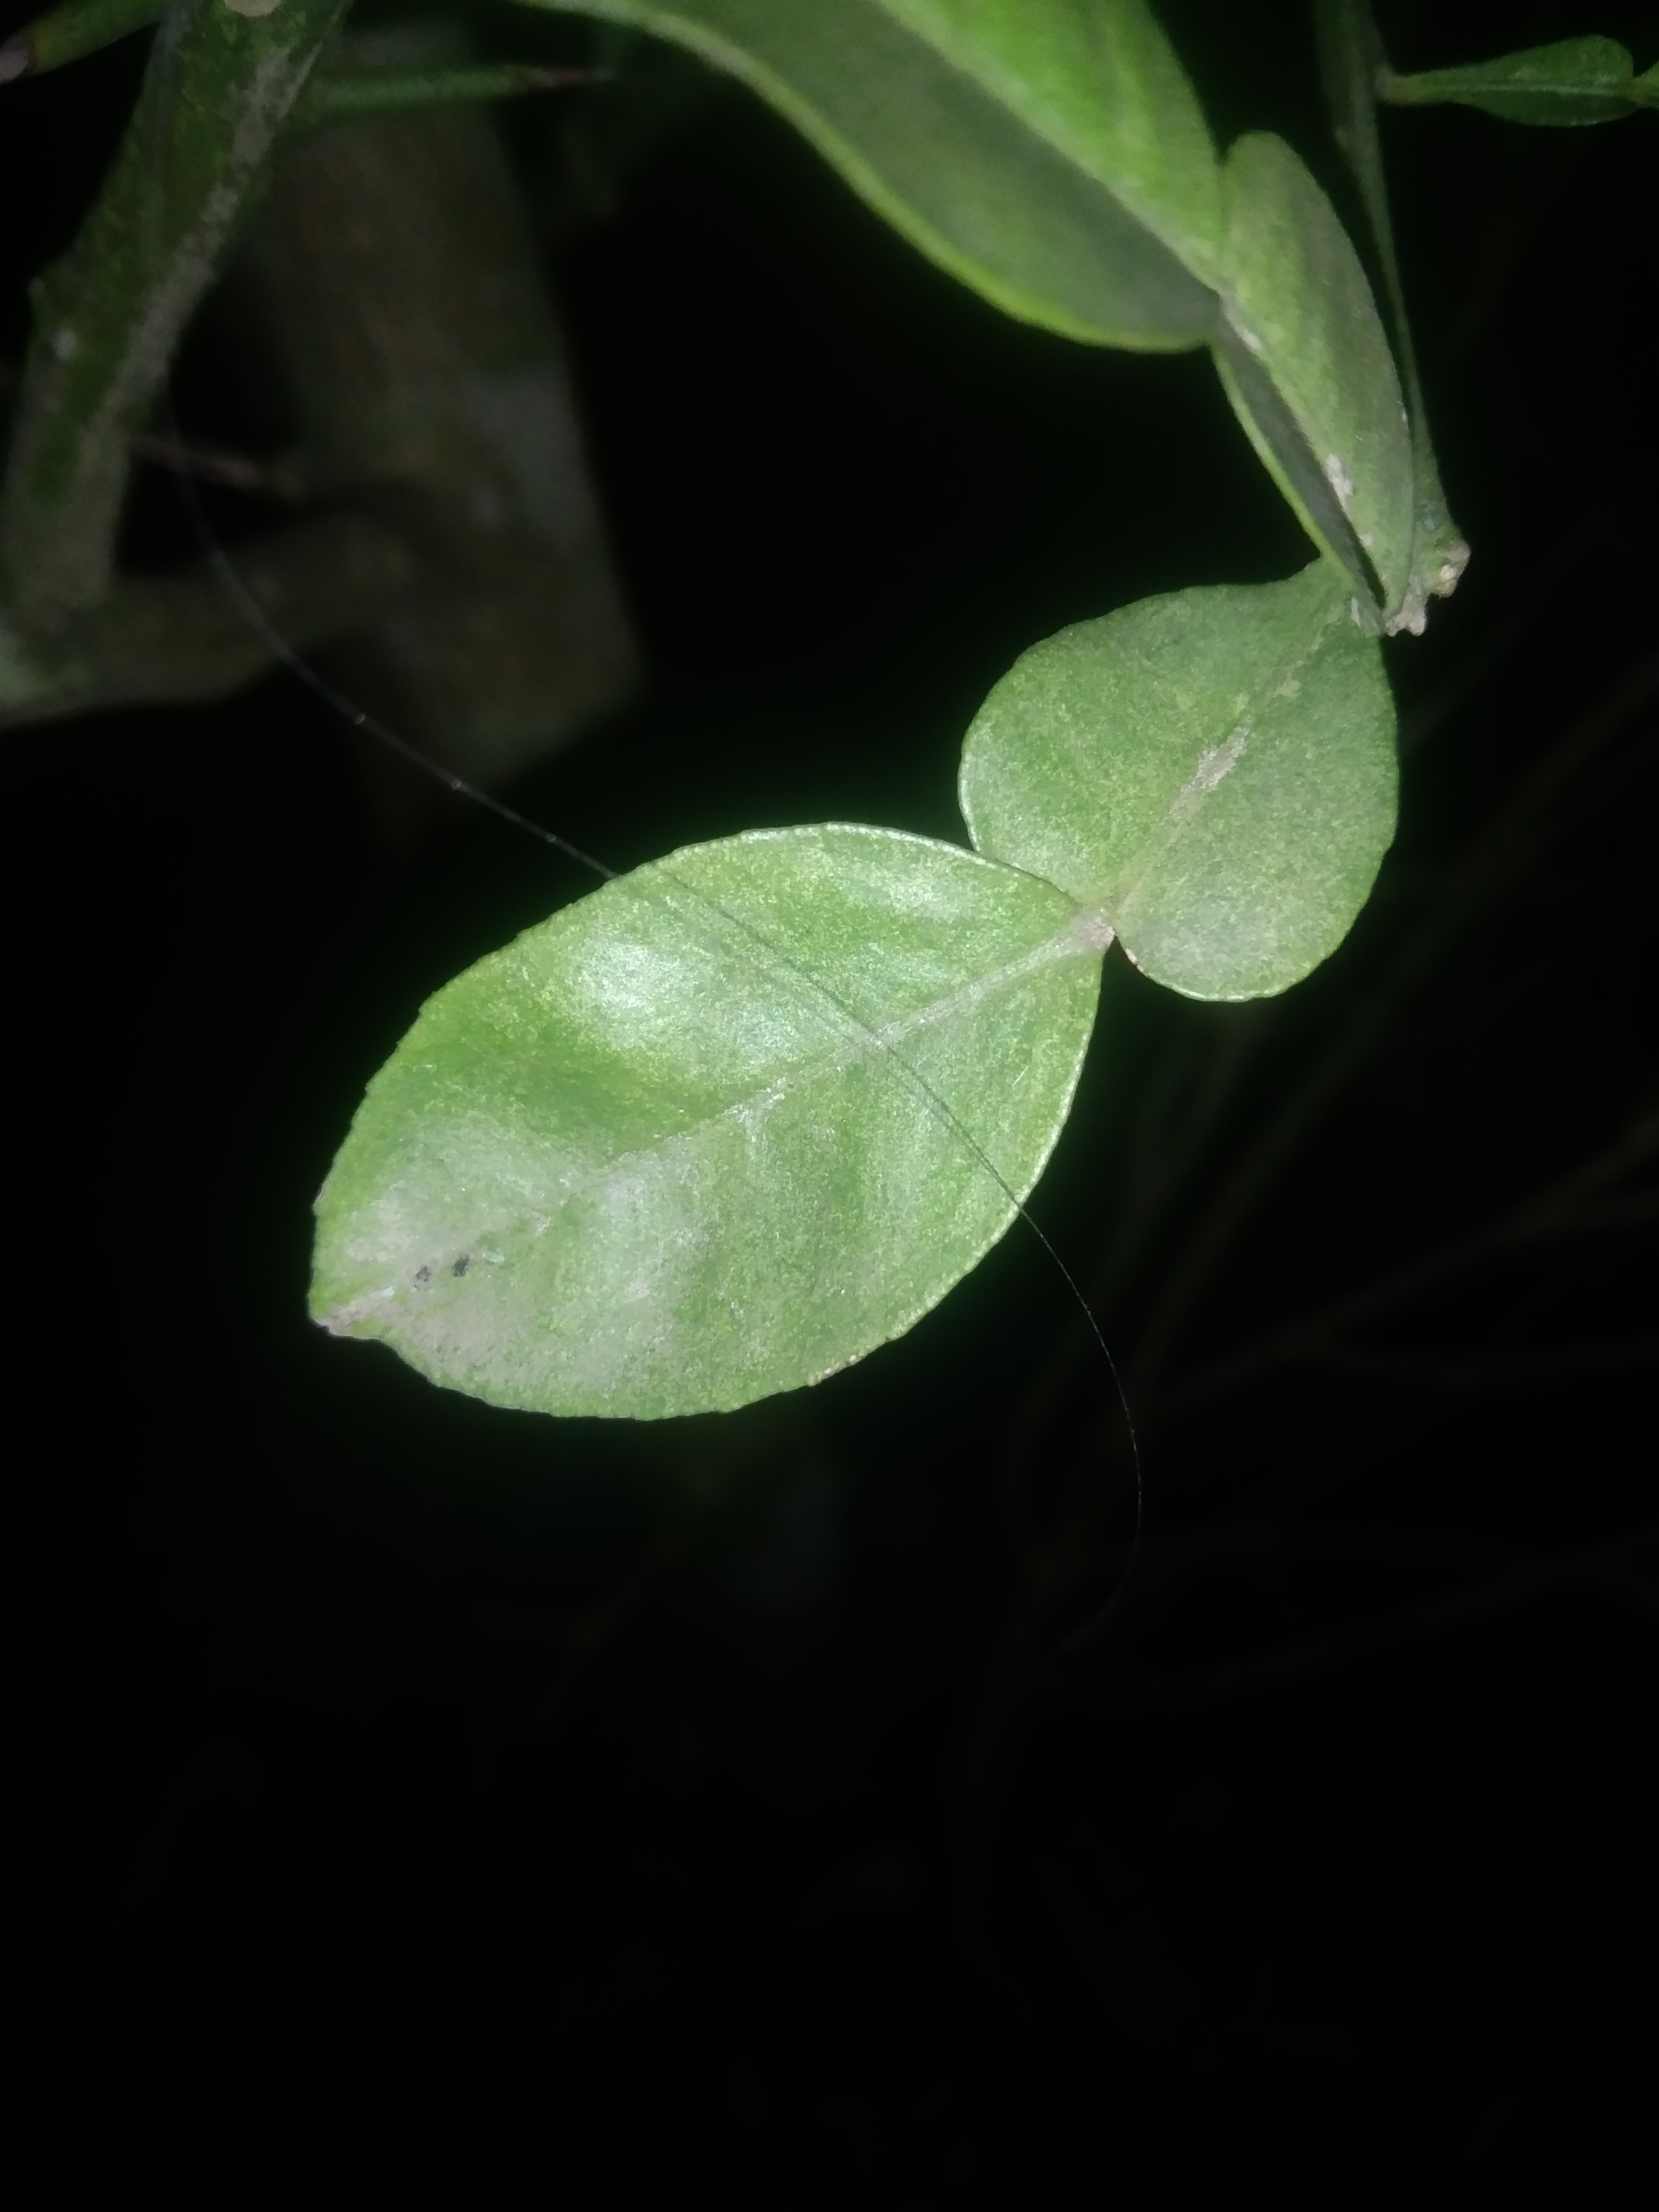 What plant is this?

lemon
